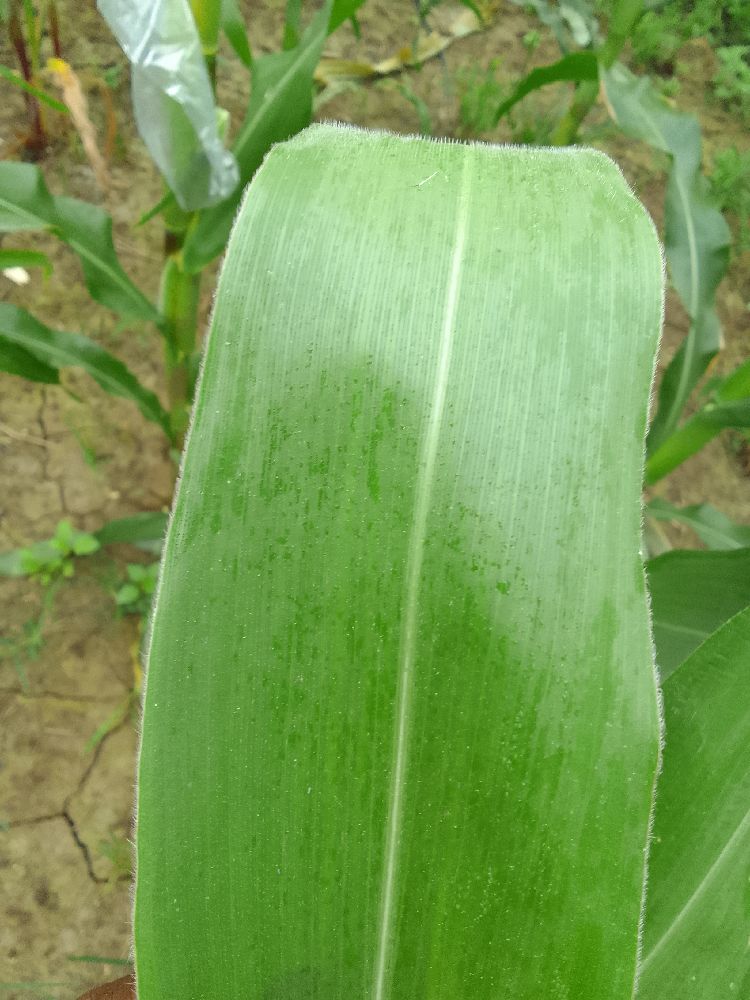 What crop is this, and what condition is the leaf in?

maize, healthy
